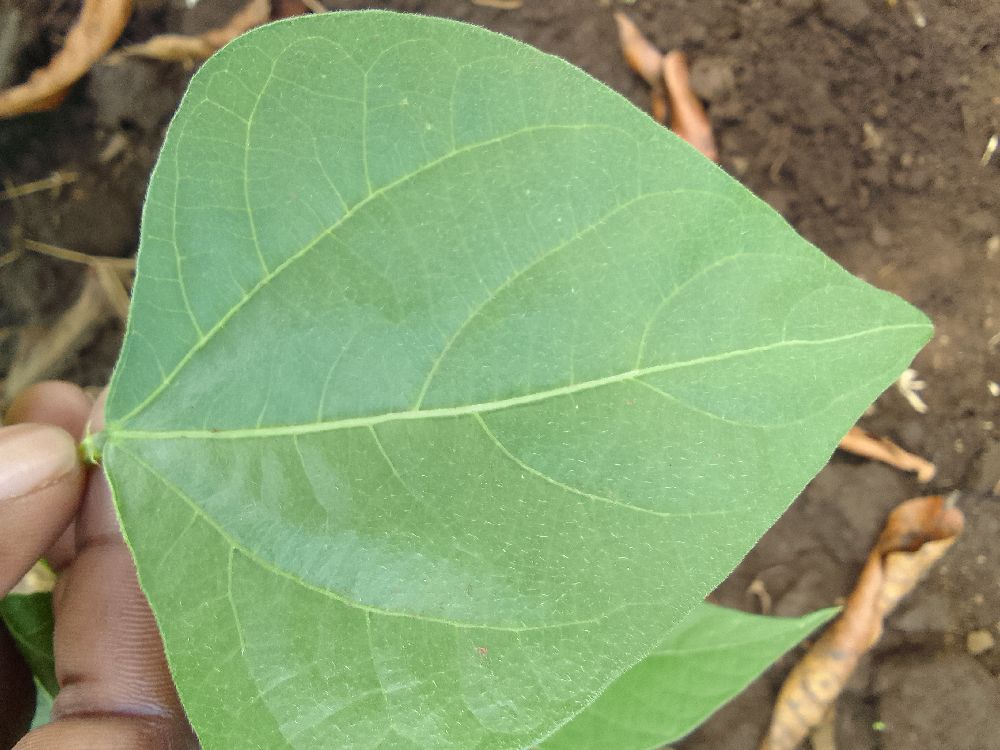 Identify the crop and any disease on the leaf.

common bean, healthy
